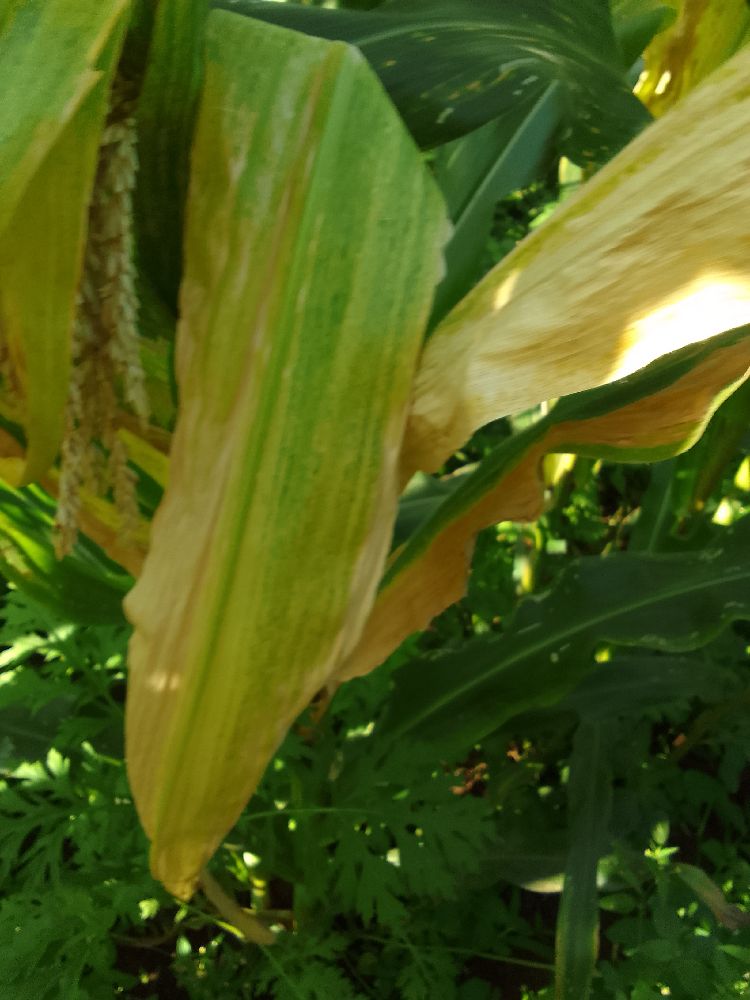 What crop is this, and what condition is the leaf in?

maize, maize lethal necrosis
